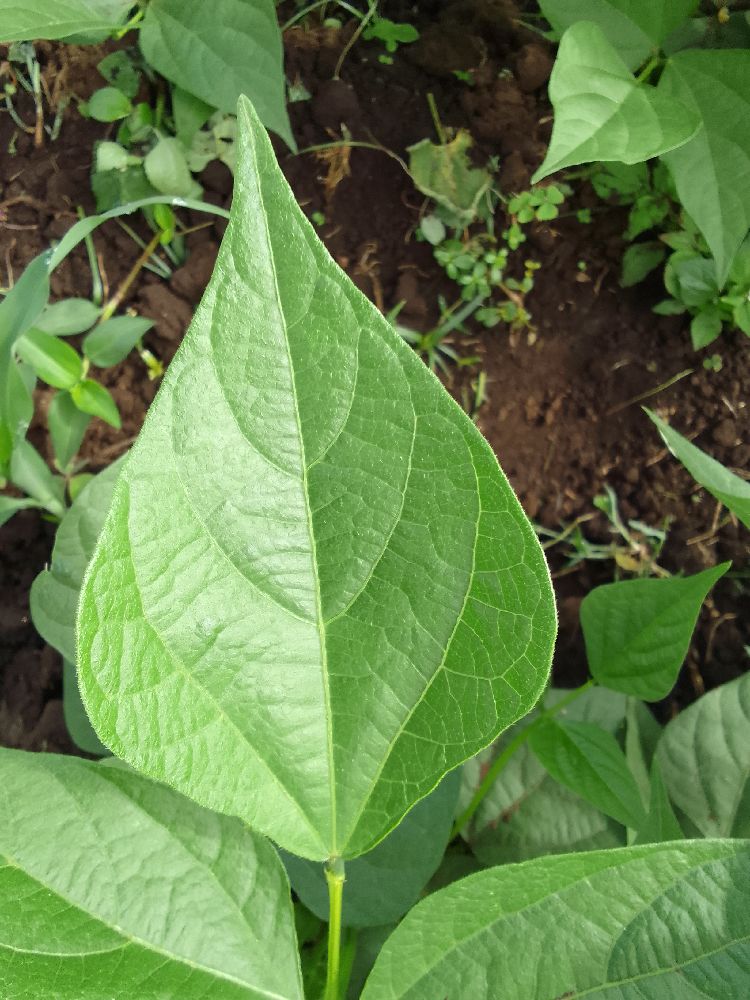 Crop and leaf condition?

common bean, healthy
